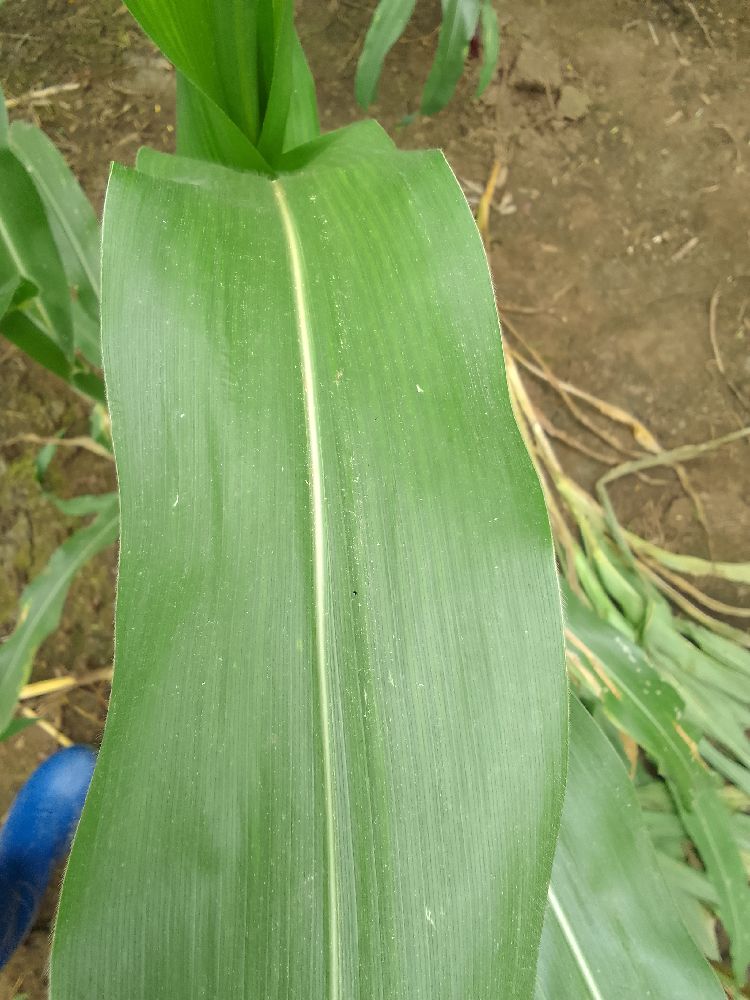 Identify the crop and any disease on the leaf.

maize, healthy
